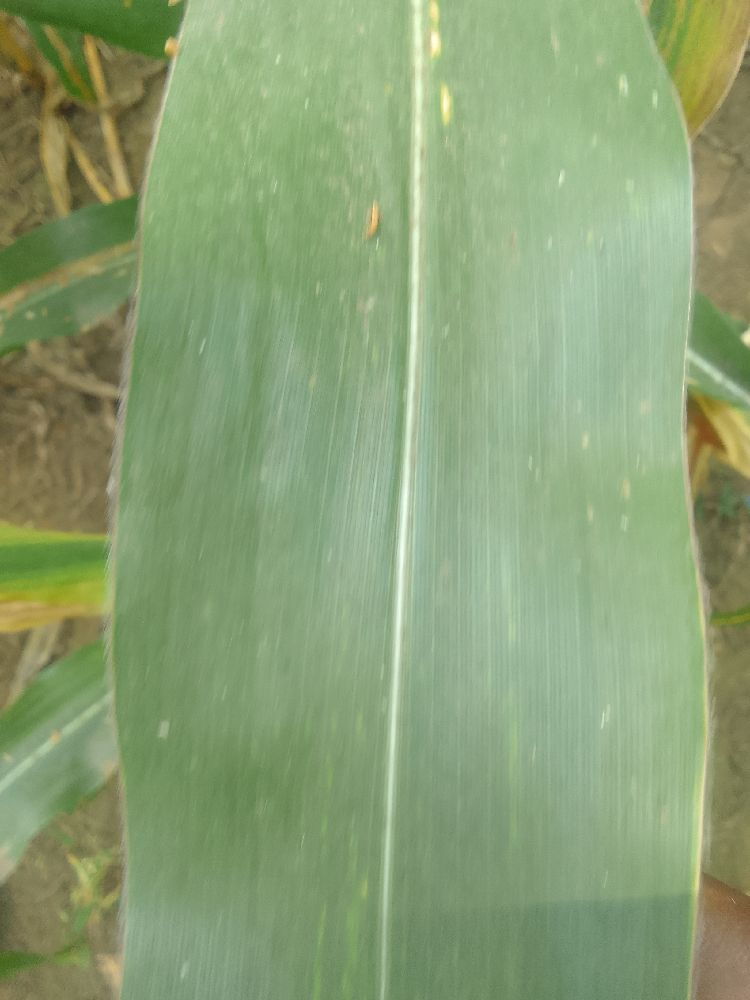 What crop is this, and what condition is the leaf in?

maize, healthy
